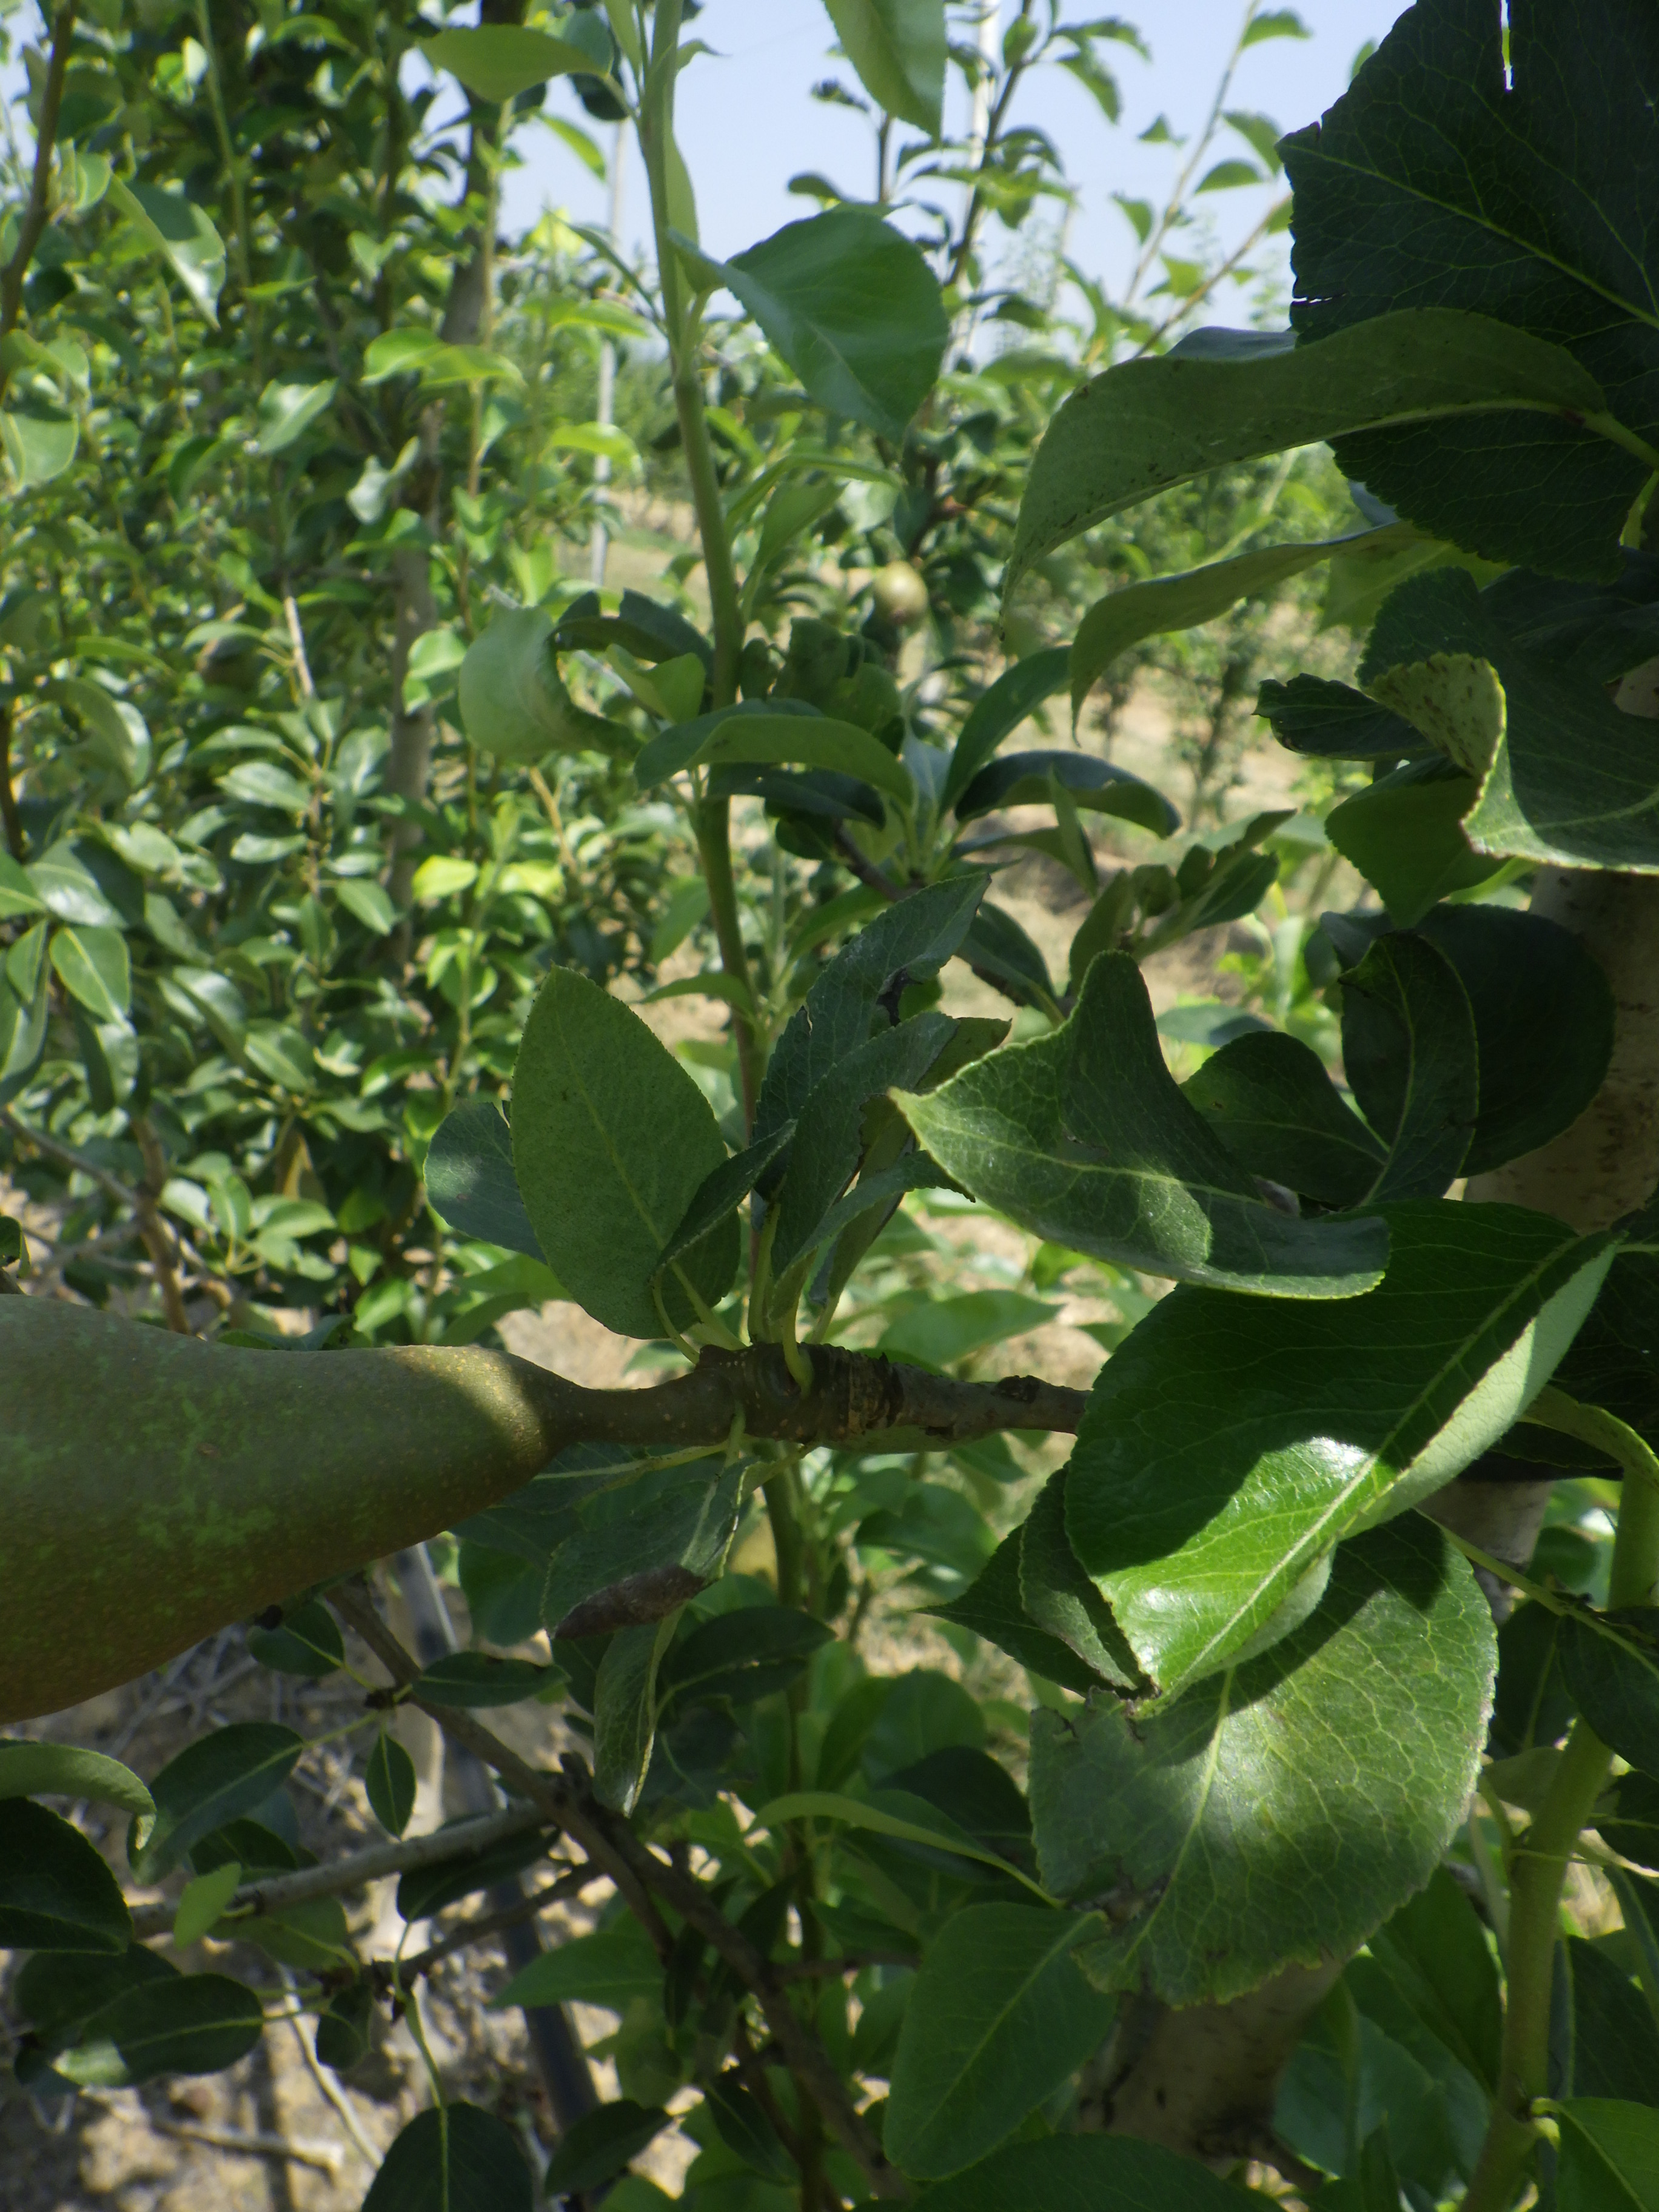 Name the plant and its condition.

pear, mechanical damage
